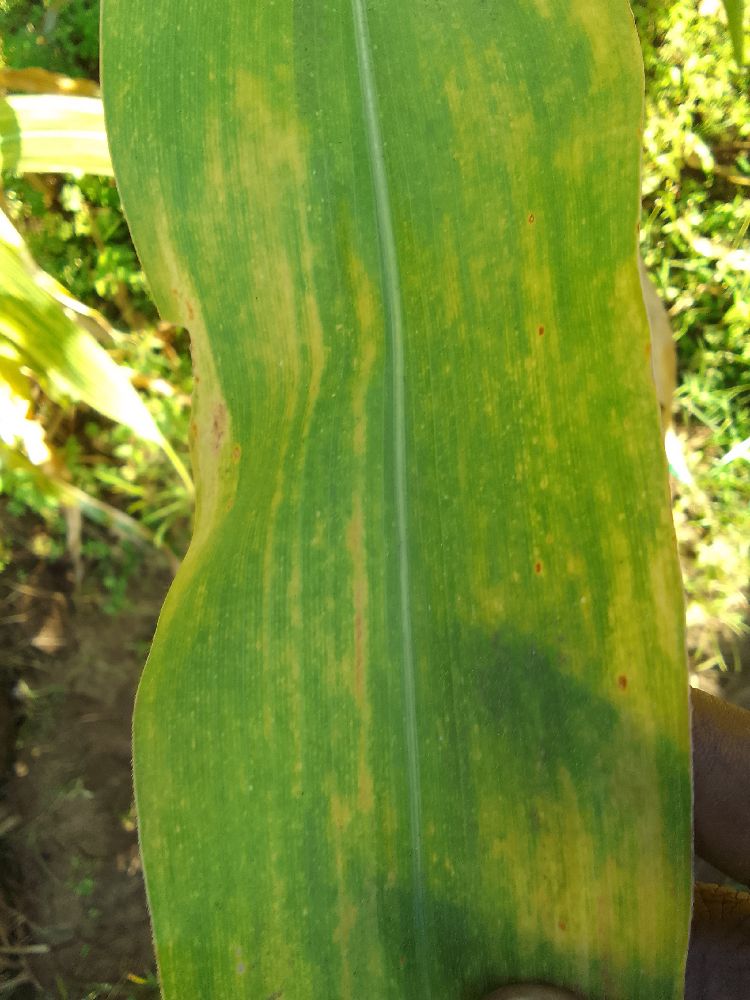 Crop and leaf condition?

maize, maize lethal necrosis
